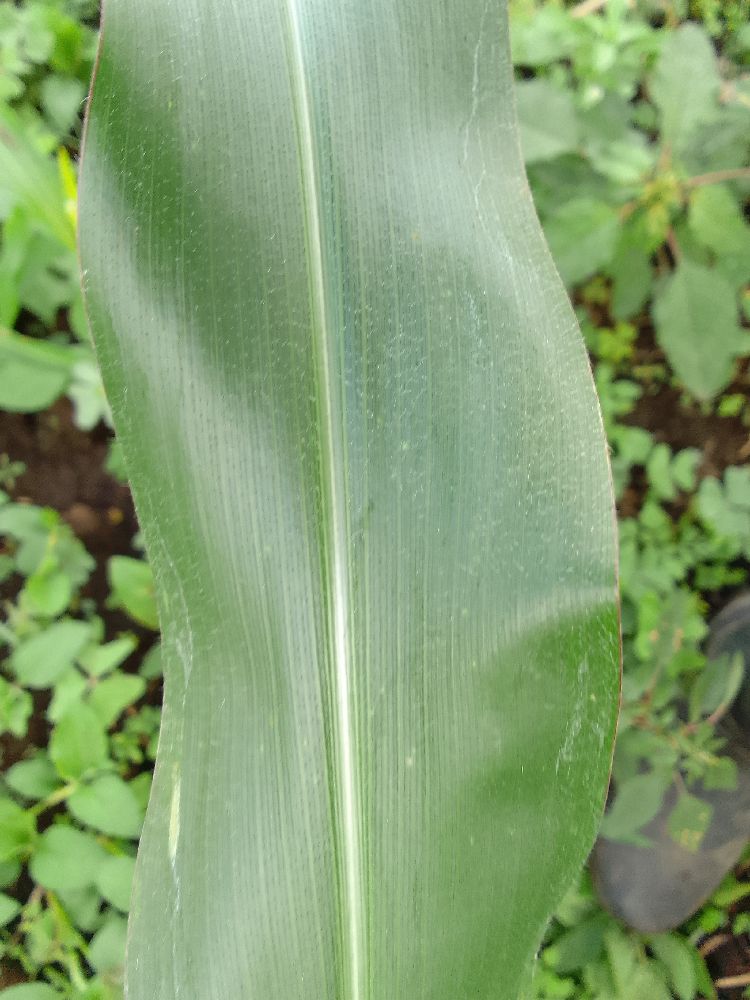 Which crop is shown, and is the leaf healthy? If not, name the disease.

maize, healthy
